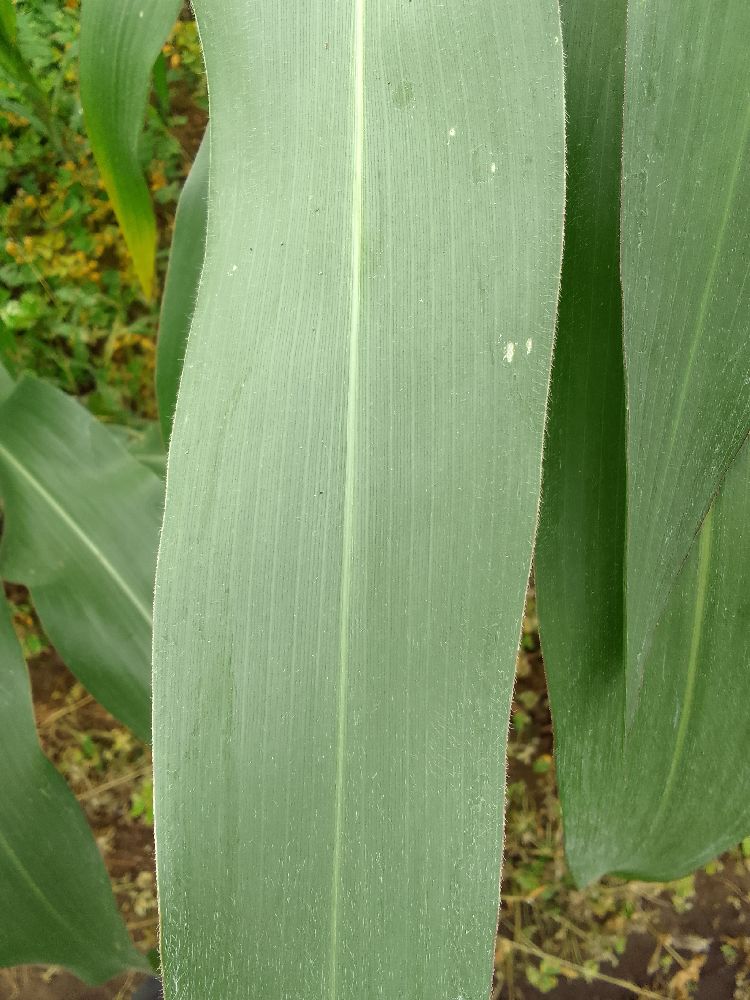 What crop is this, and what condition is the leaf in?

maize, healthy
